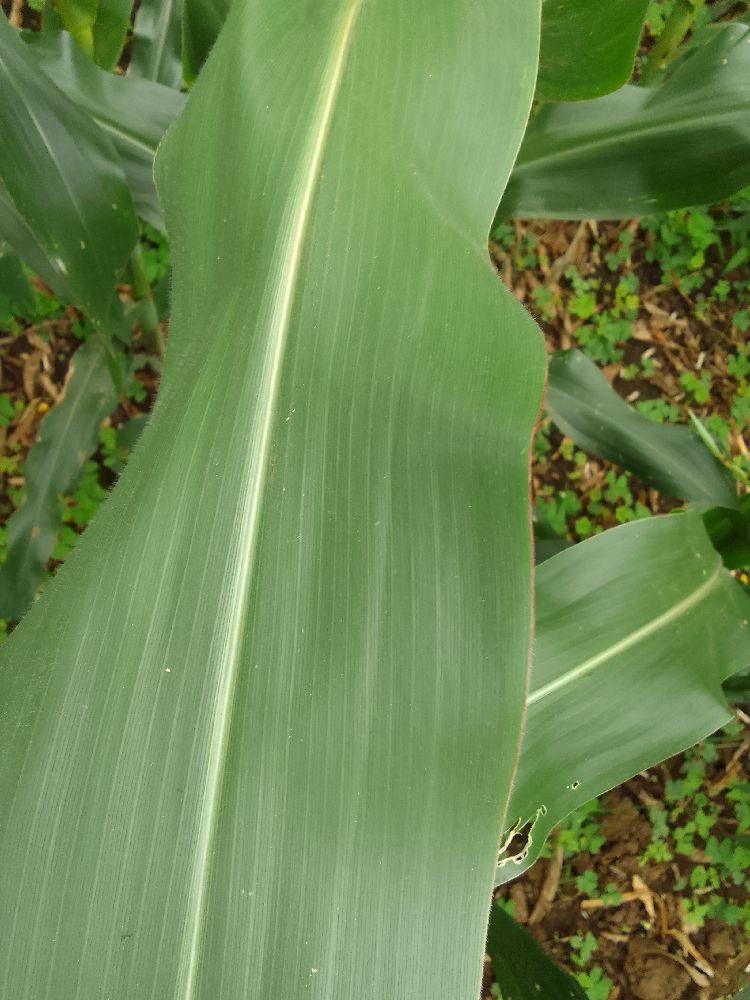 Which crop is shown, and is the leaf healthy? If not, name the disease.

maize, healthy
